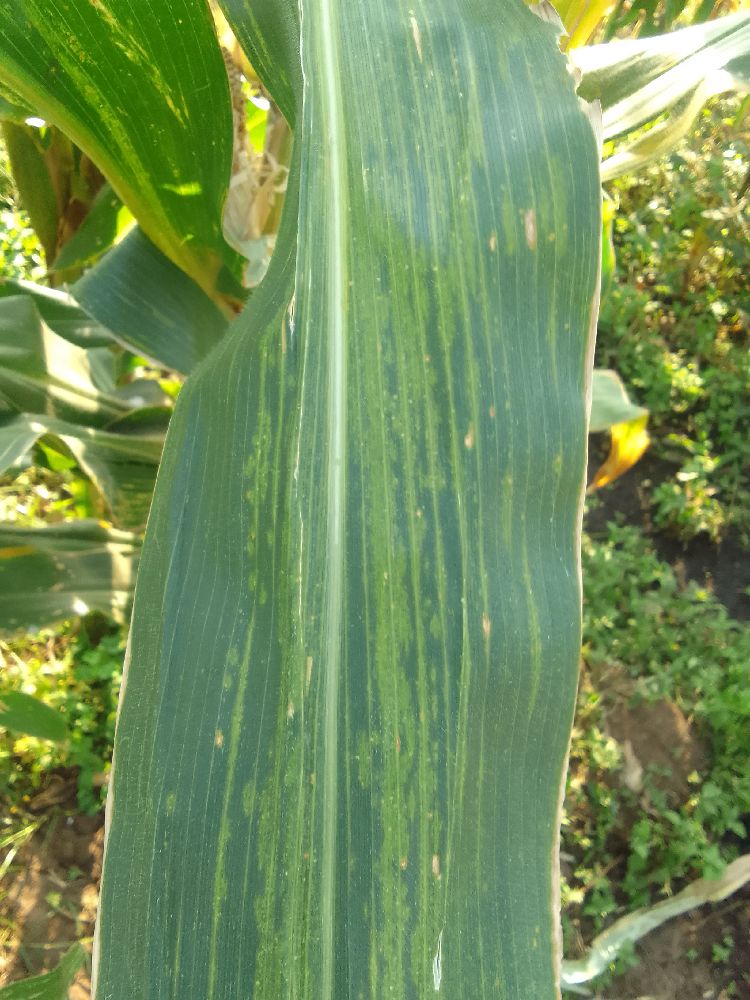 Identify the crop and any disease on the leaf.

maize, maize lethal necrosis
